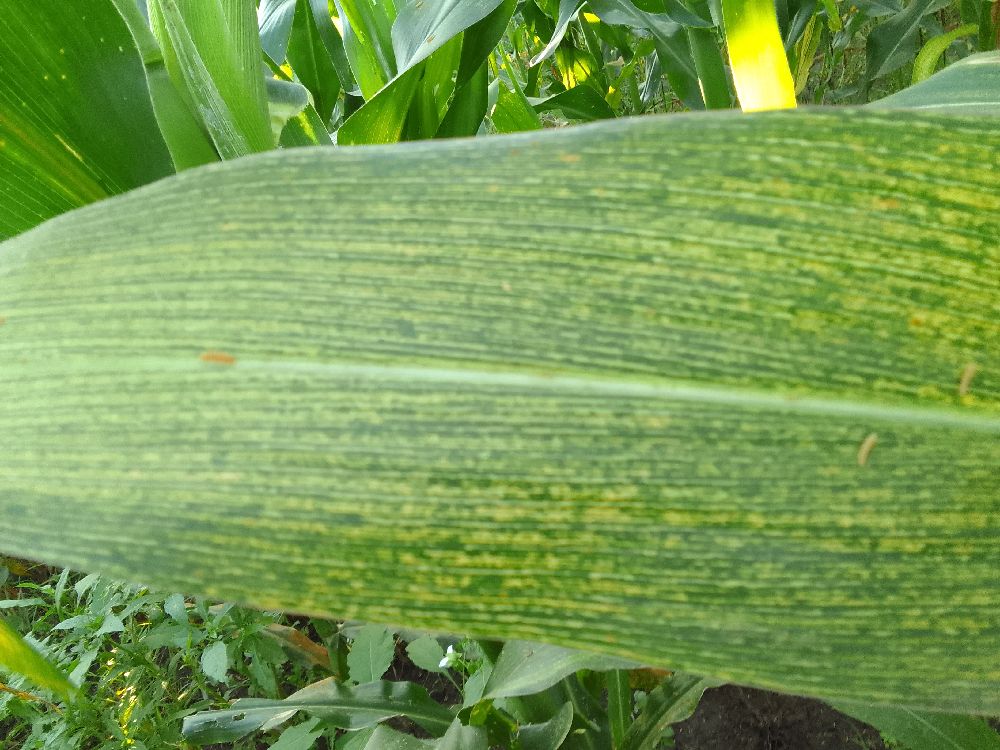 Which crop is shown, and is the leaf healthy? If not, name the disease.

maize, maize streak virus
